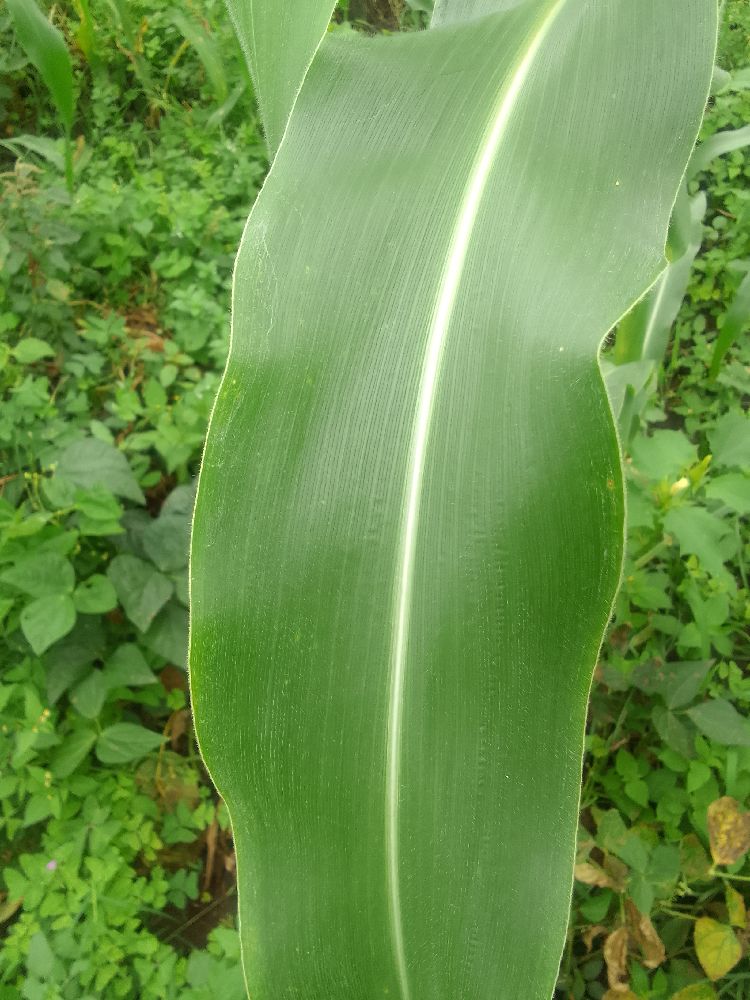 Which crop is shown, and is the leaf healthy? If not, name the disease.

maize, healthy
